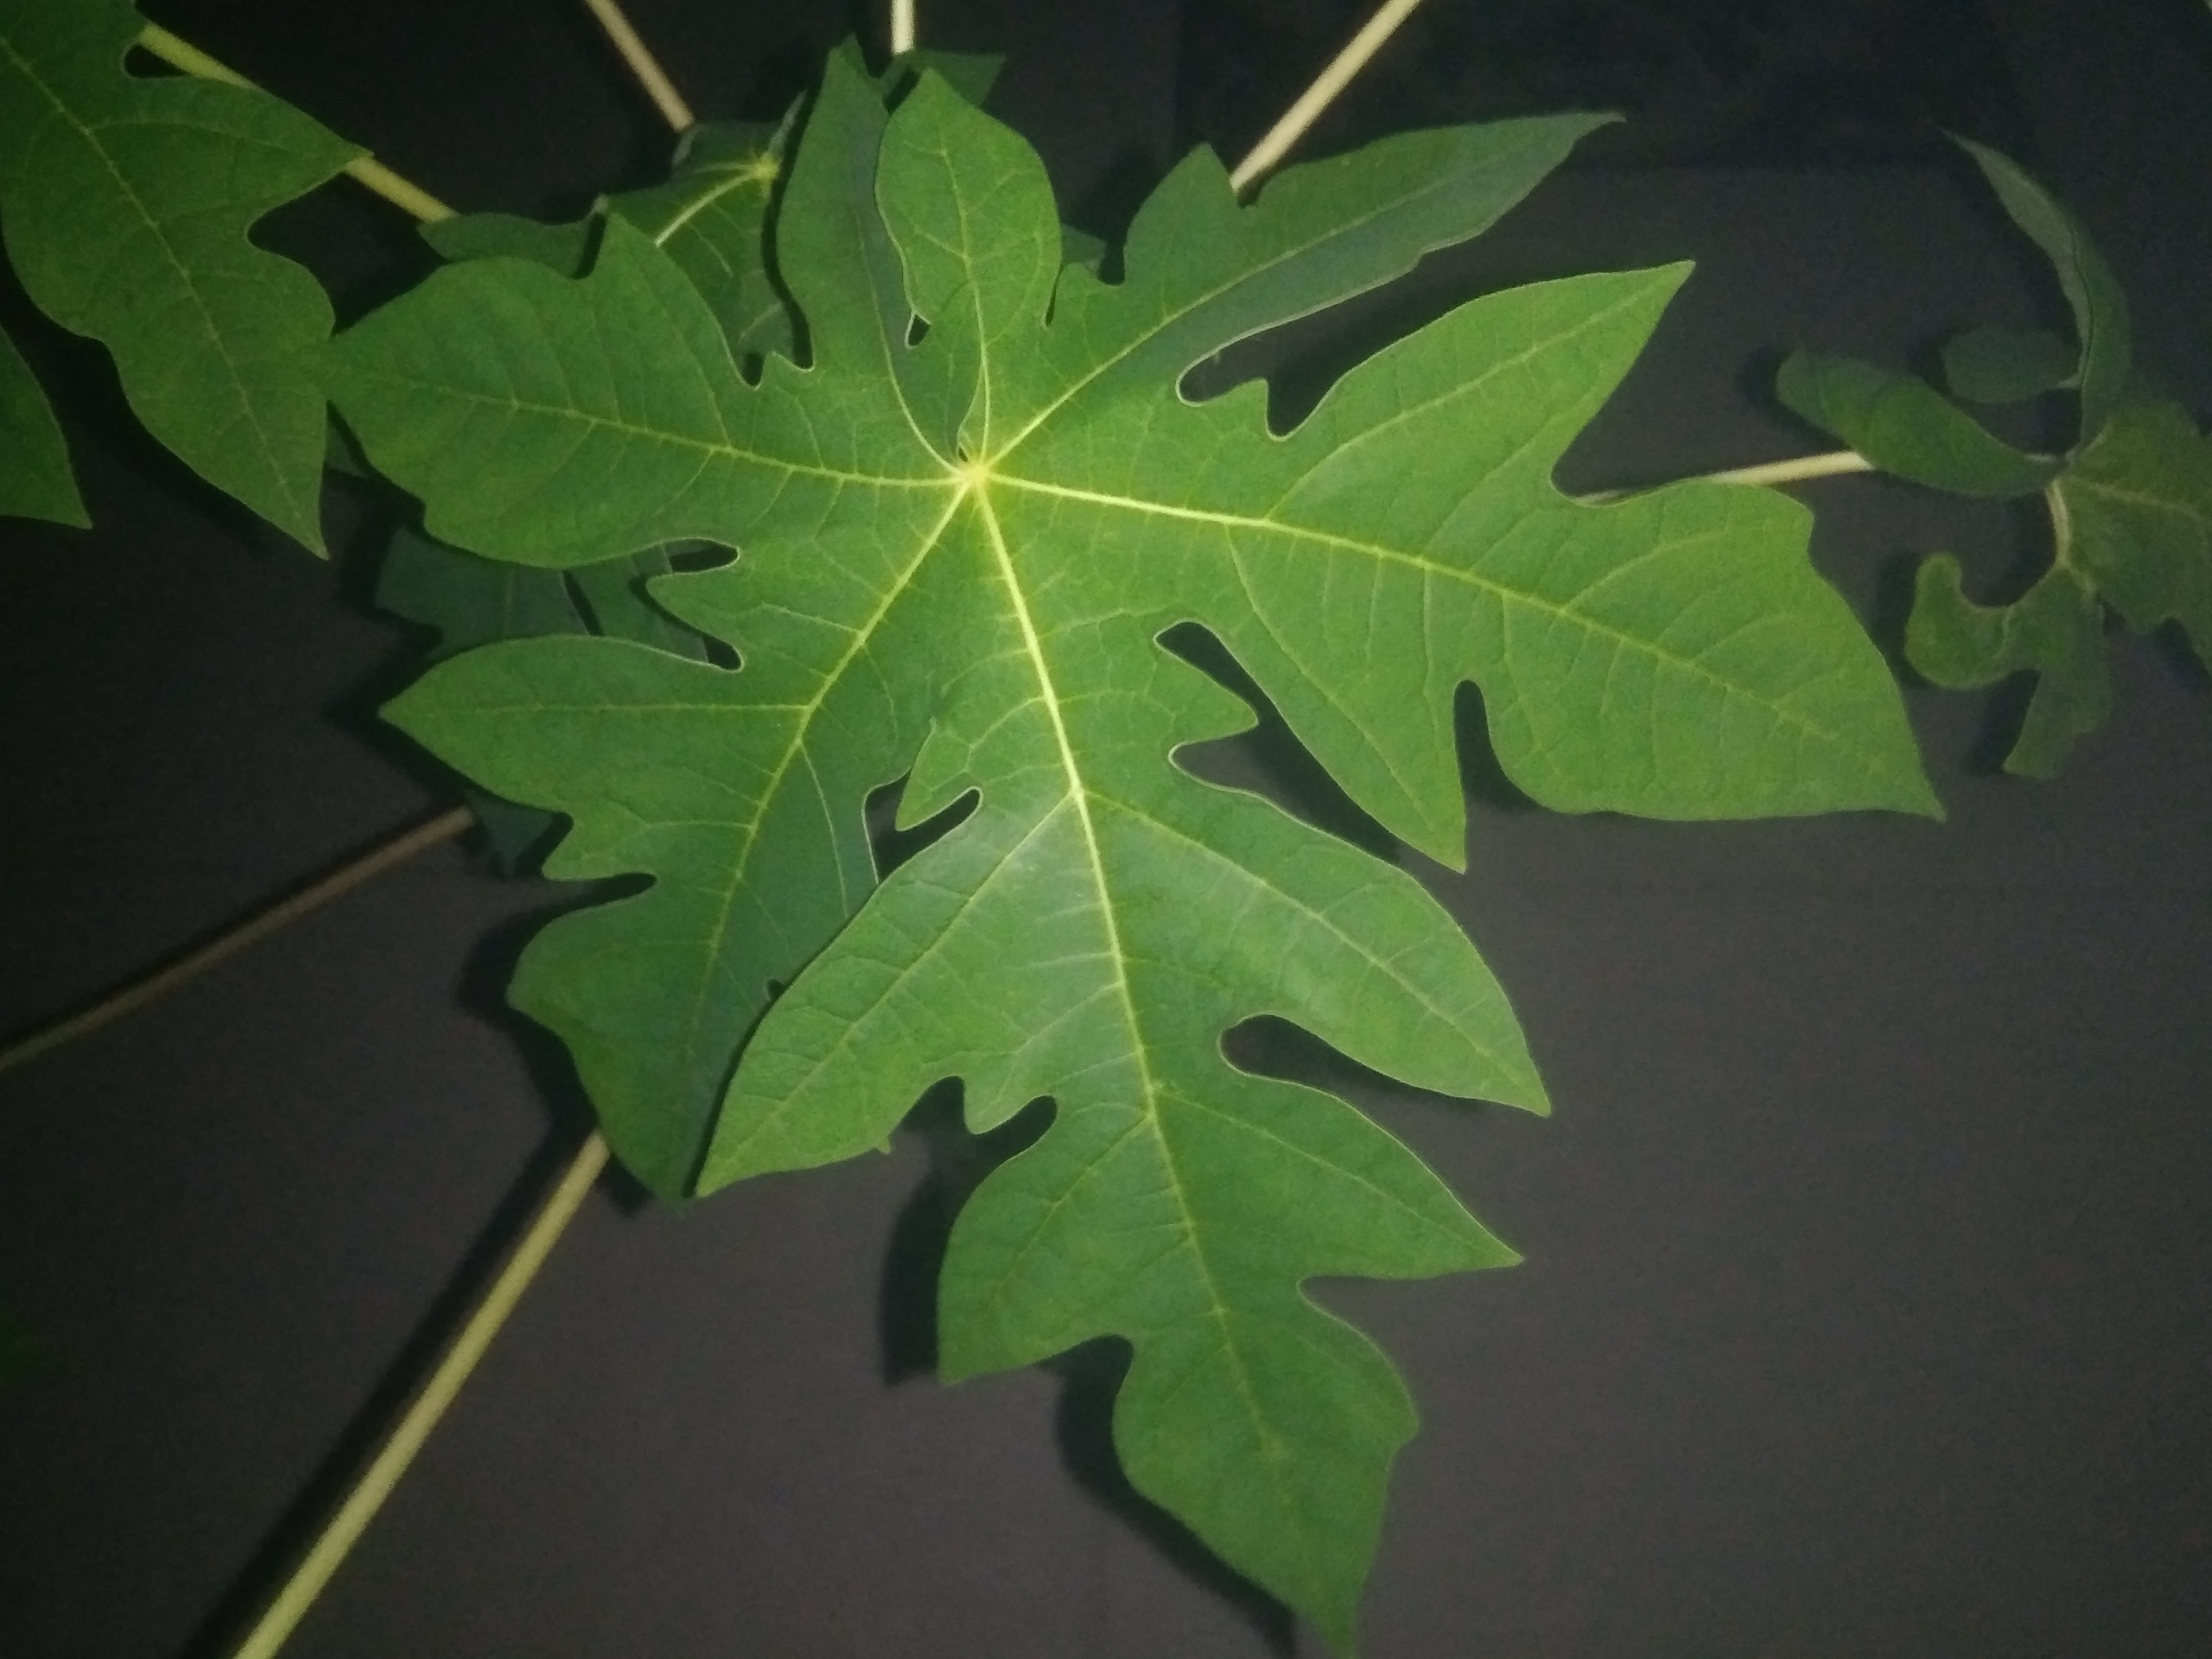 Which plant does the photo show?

papaya
